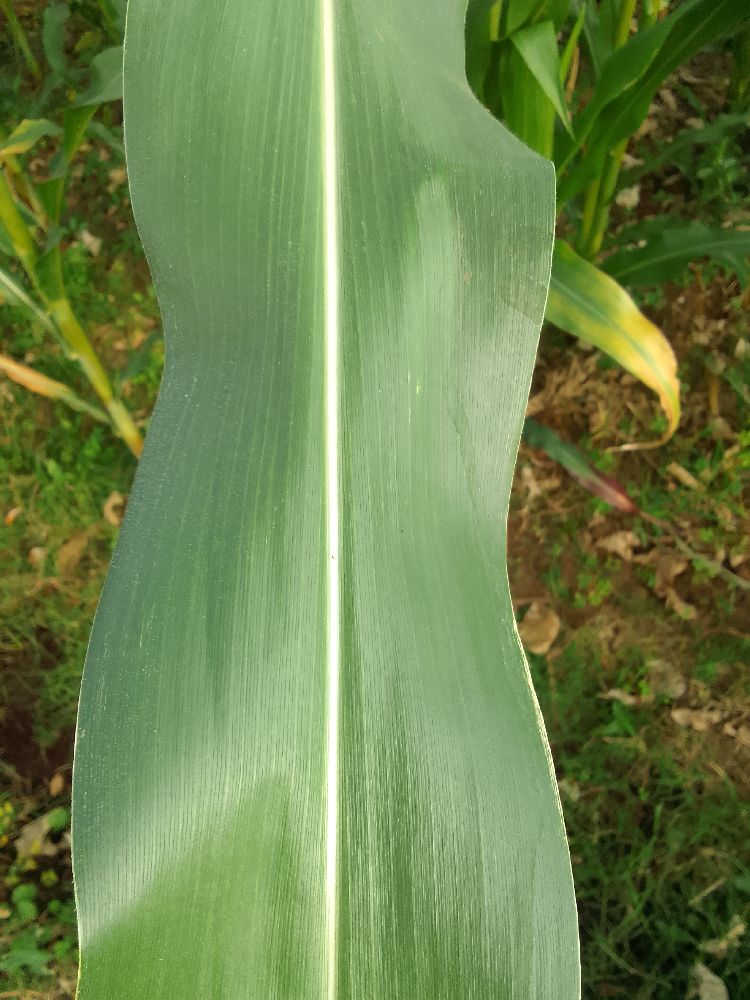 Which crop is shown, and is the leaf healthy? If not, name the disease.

maize, healthy
